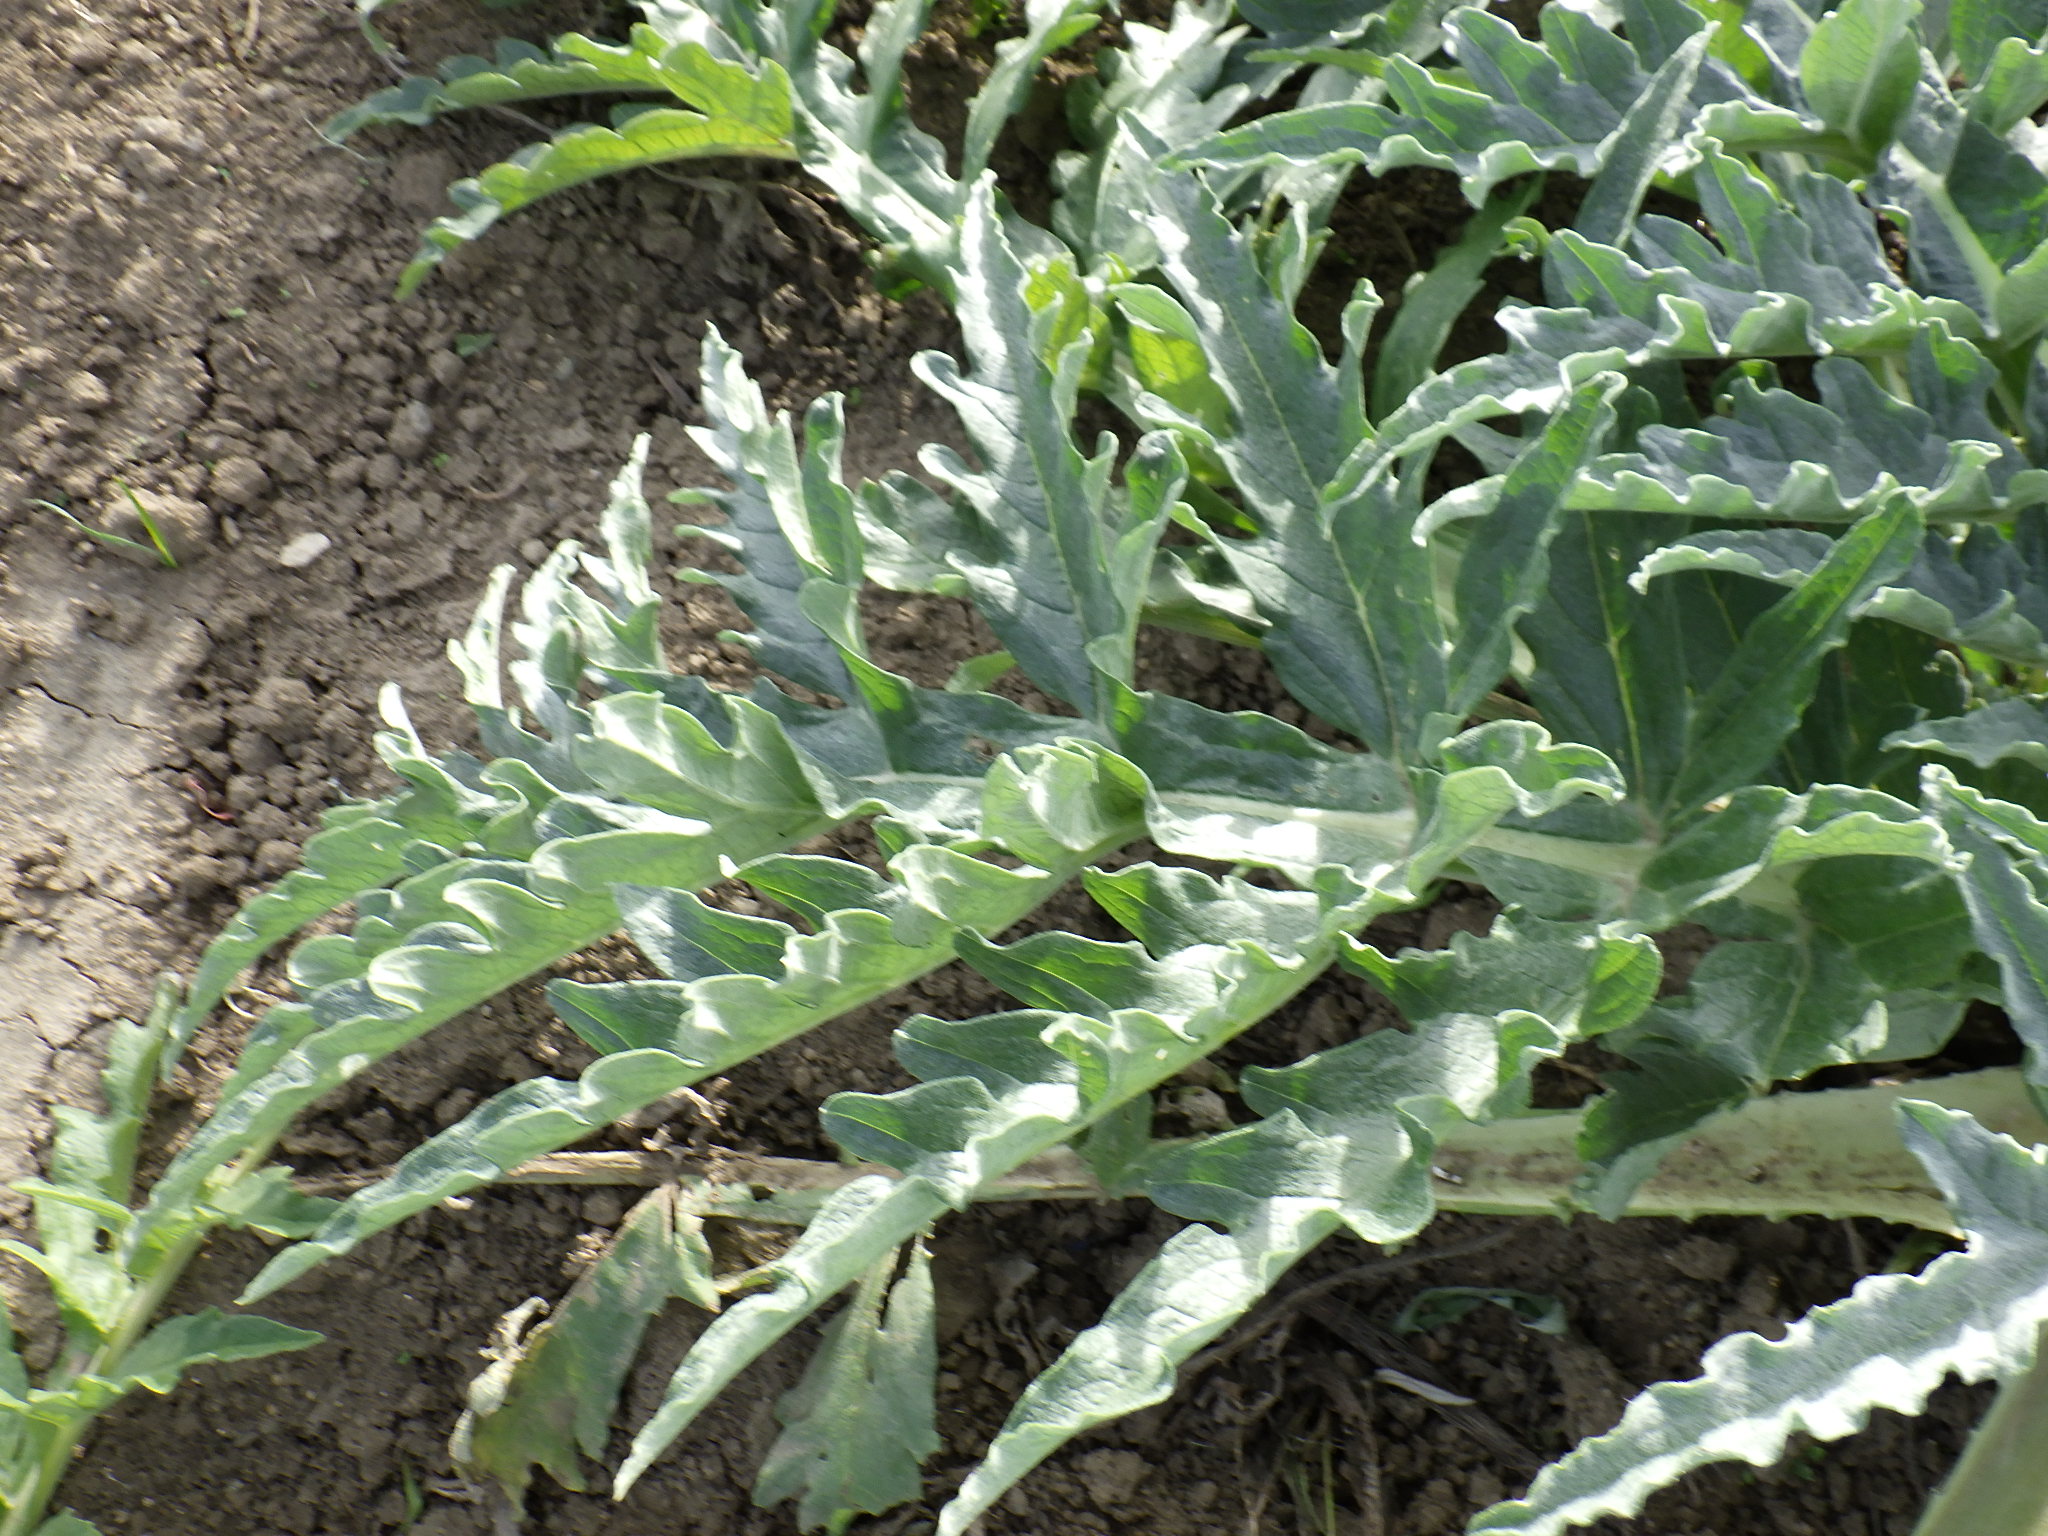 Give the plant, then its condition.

artichoke, healthy
